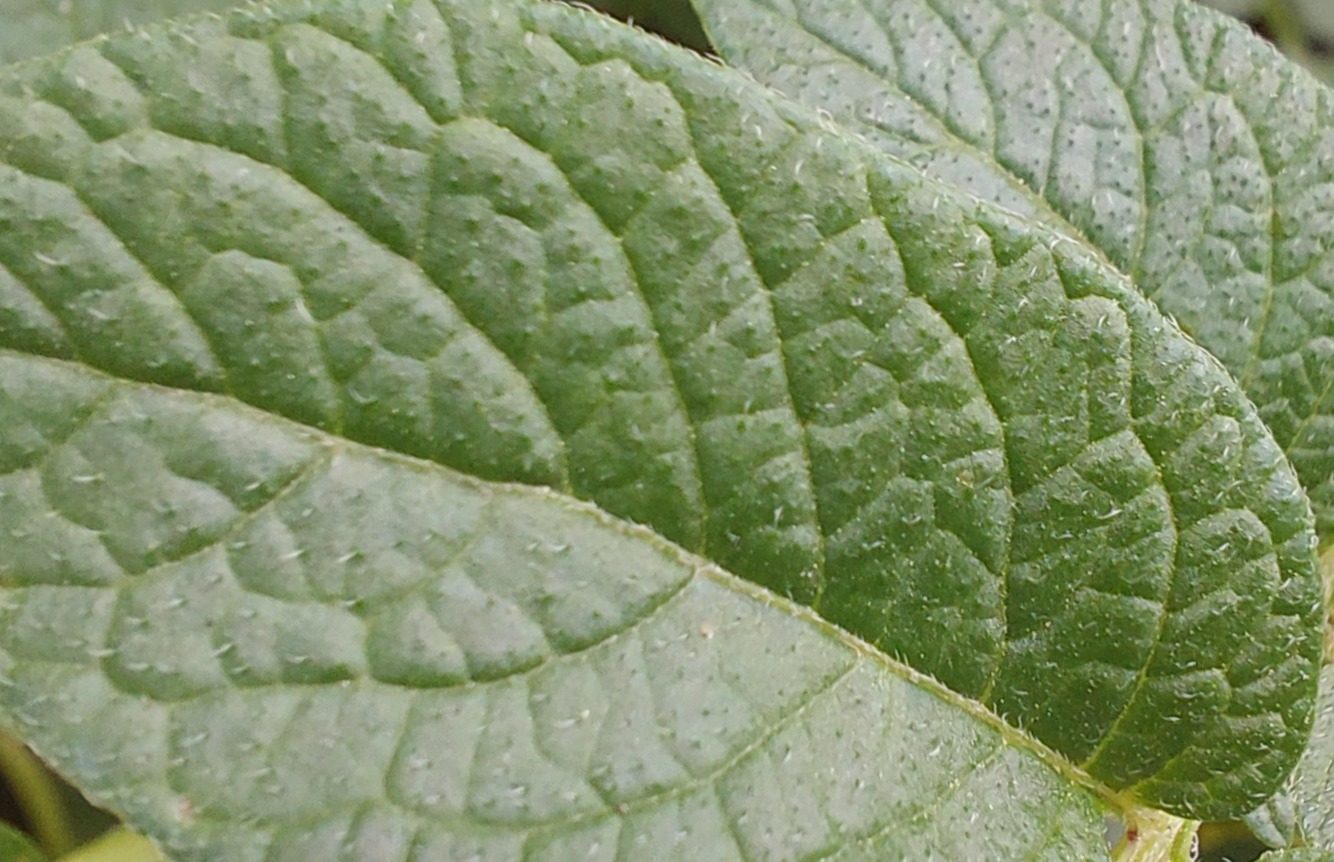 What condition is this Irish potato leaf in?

healthy
